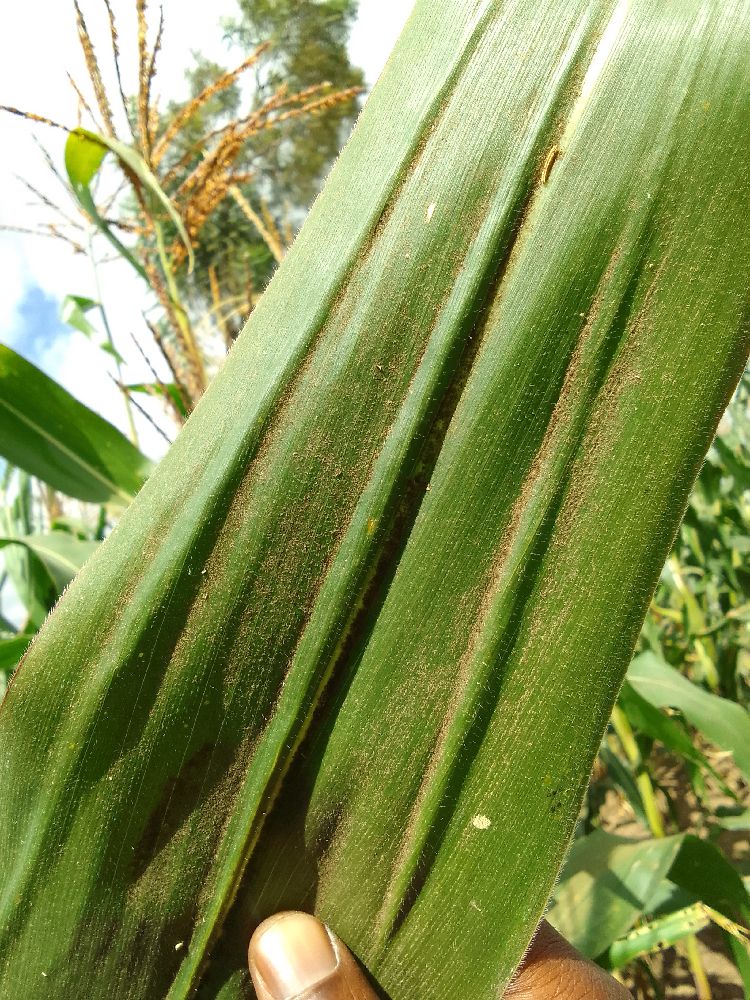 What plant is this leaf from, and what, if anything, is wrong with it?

maize, healthy
